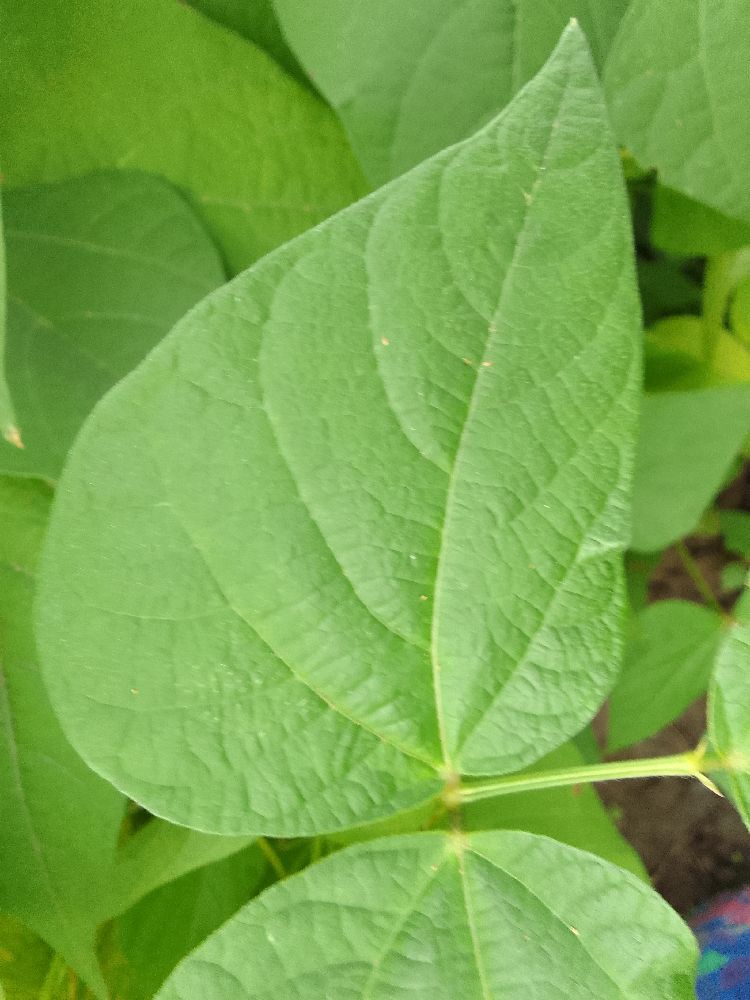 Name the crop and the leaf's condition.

common bean, healthy
